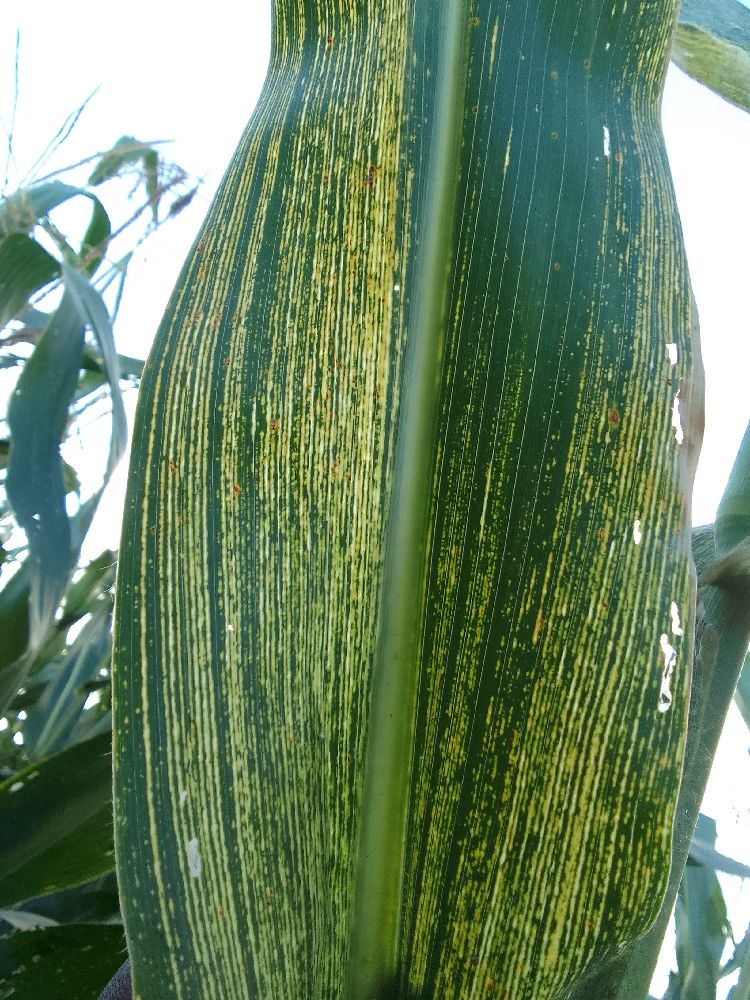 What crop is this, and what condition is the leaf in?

maize, maize streak virus
